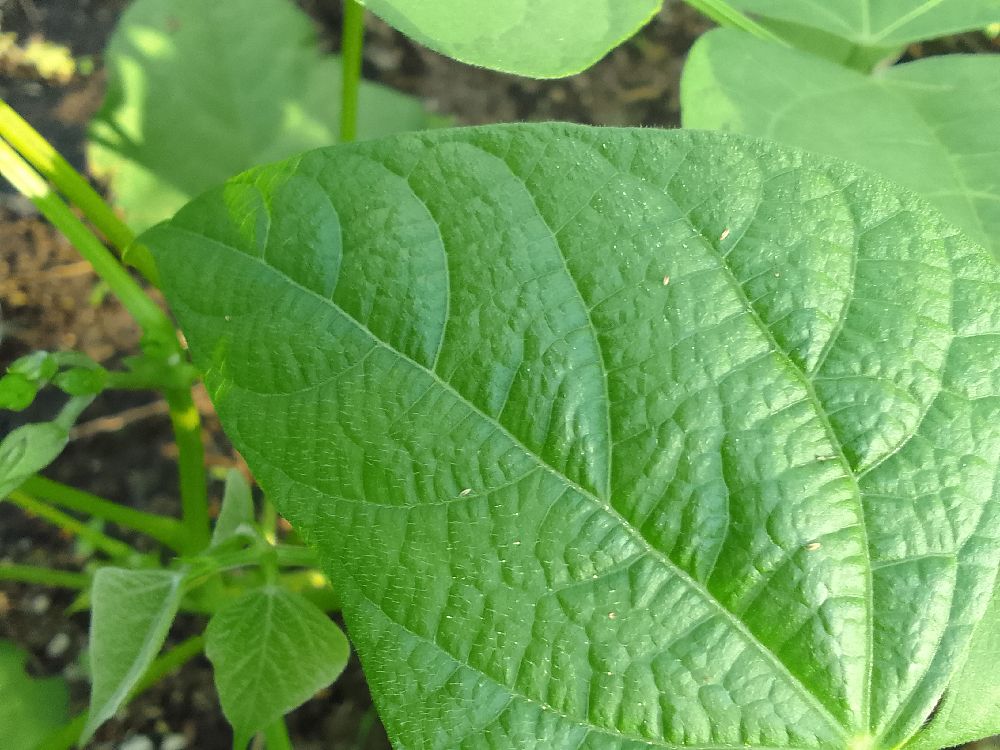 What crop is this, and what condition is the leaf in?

common bean, healthy
